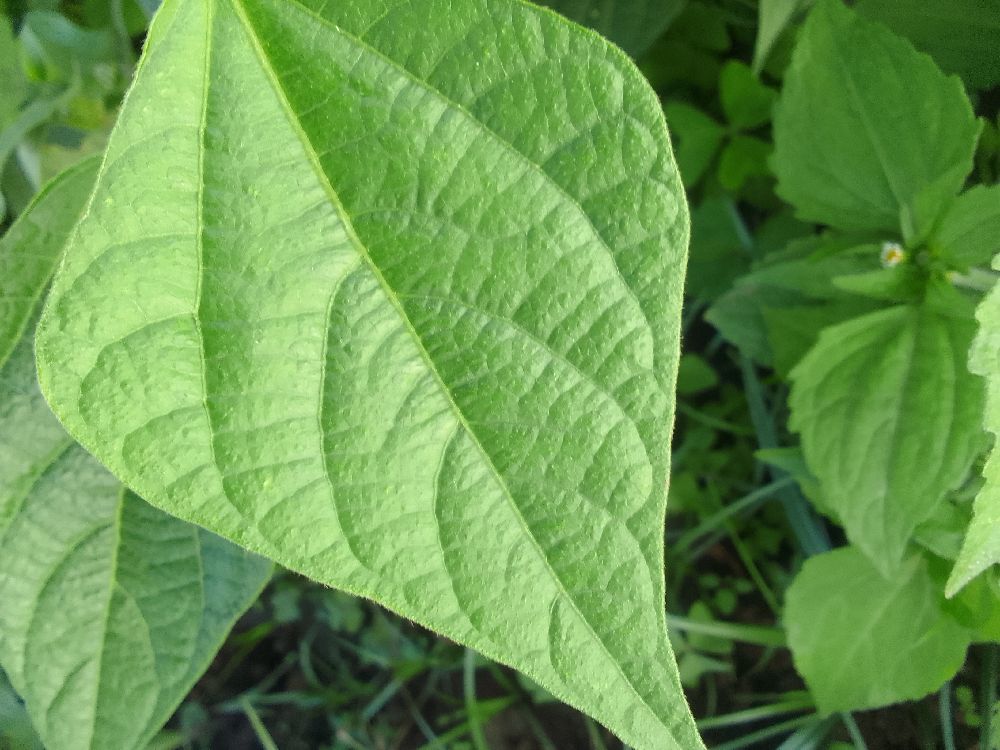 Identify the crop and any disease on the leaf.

common bean, healthy
